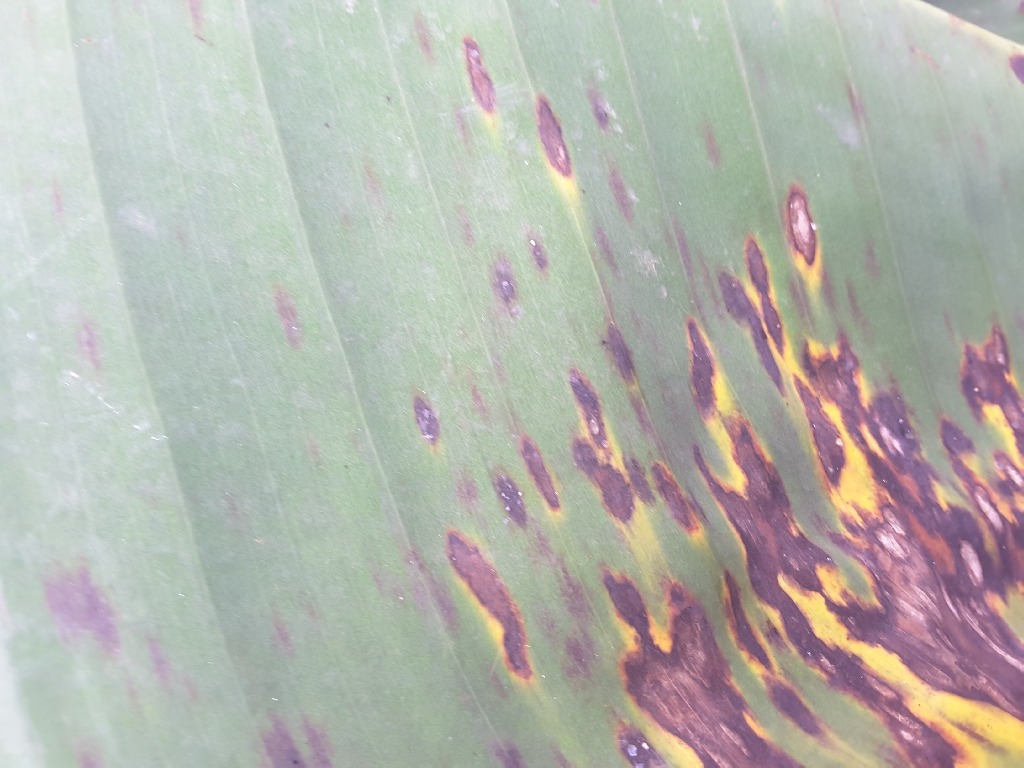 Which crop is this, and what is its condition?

banana, black sigatoka
